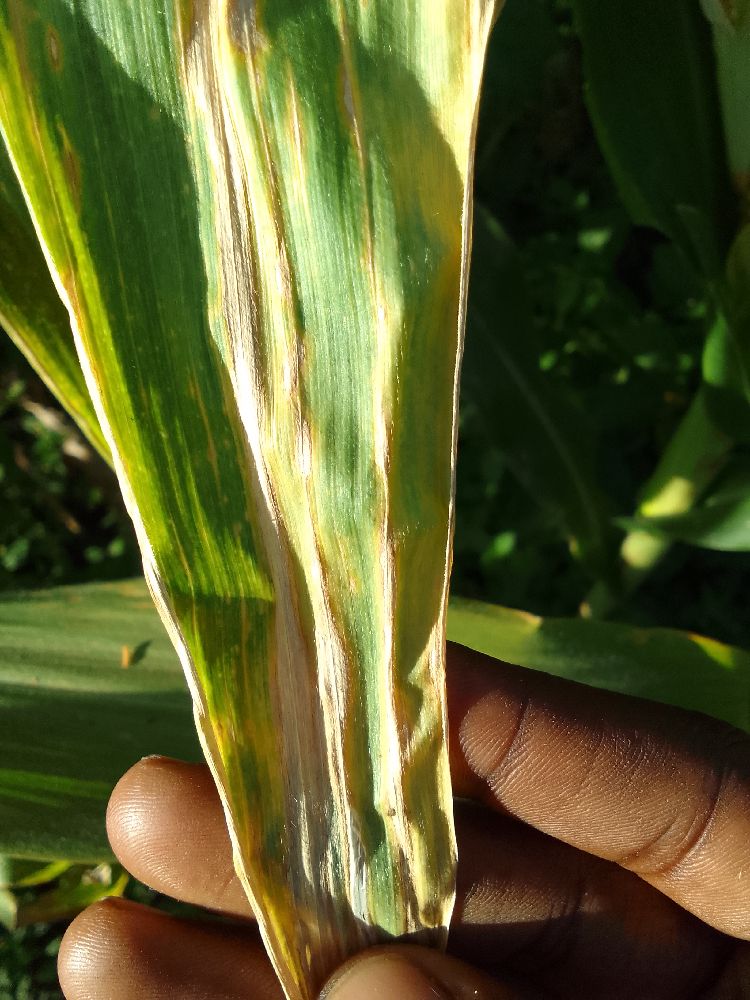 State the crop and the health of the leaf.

maize, maize lethal necrosis
